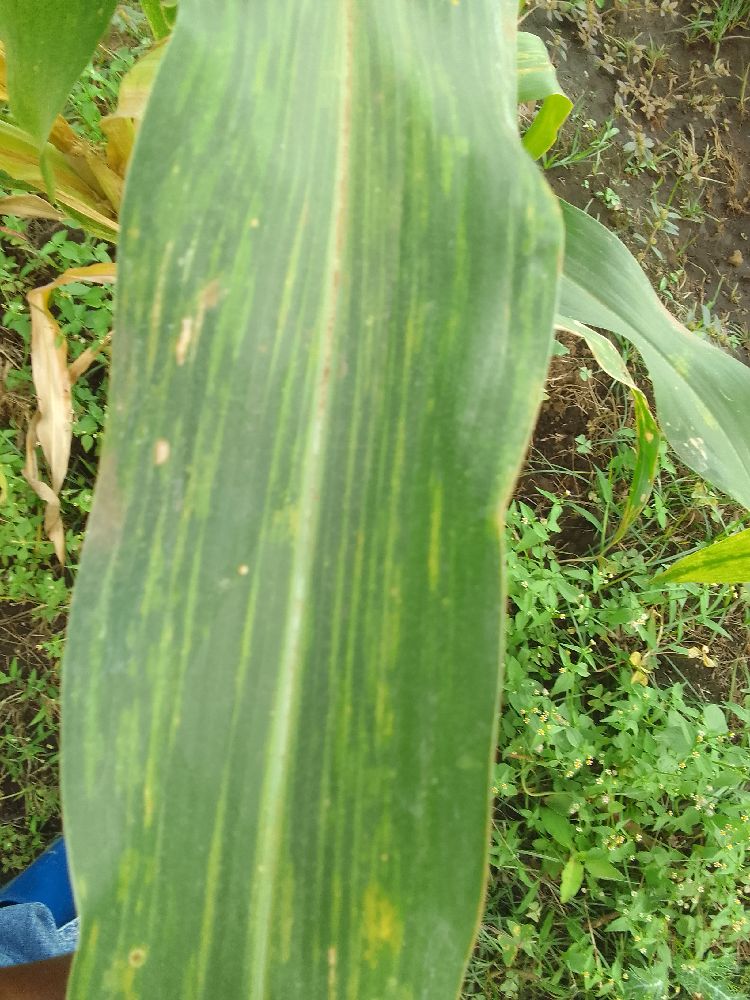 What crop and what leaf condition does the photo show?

maize, maize lethal necrosis
